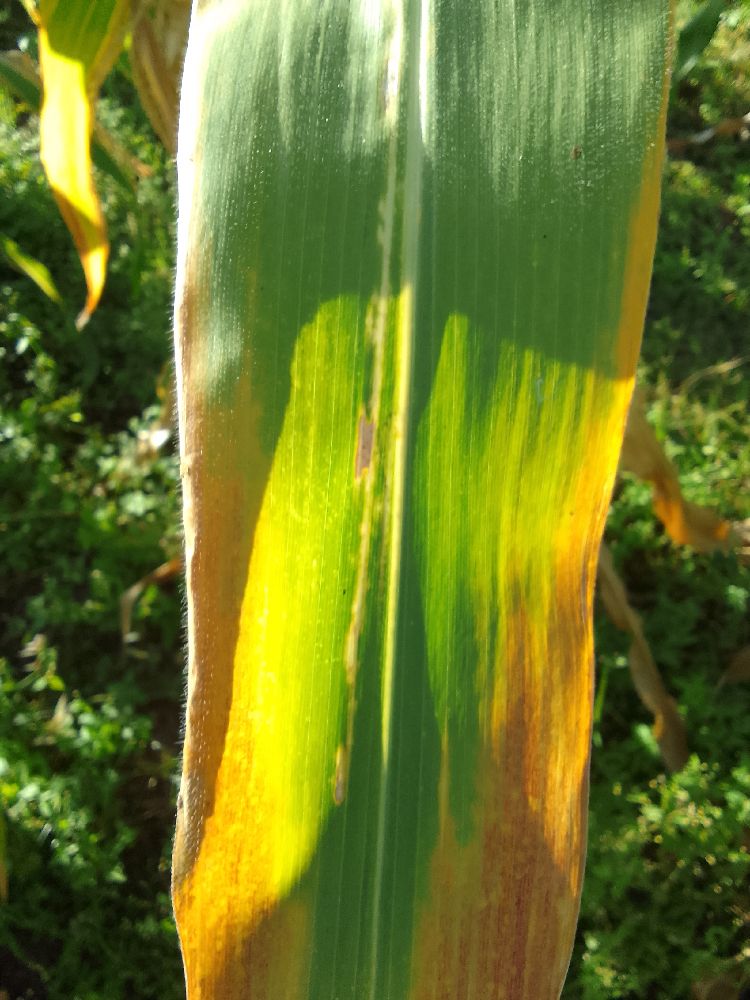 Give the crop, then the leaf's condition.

maize, maize lethal necrosis
